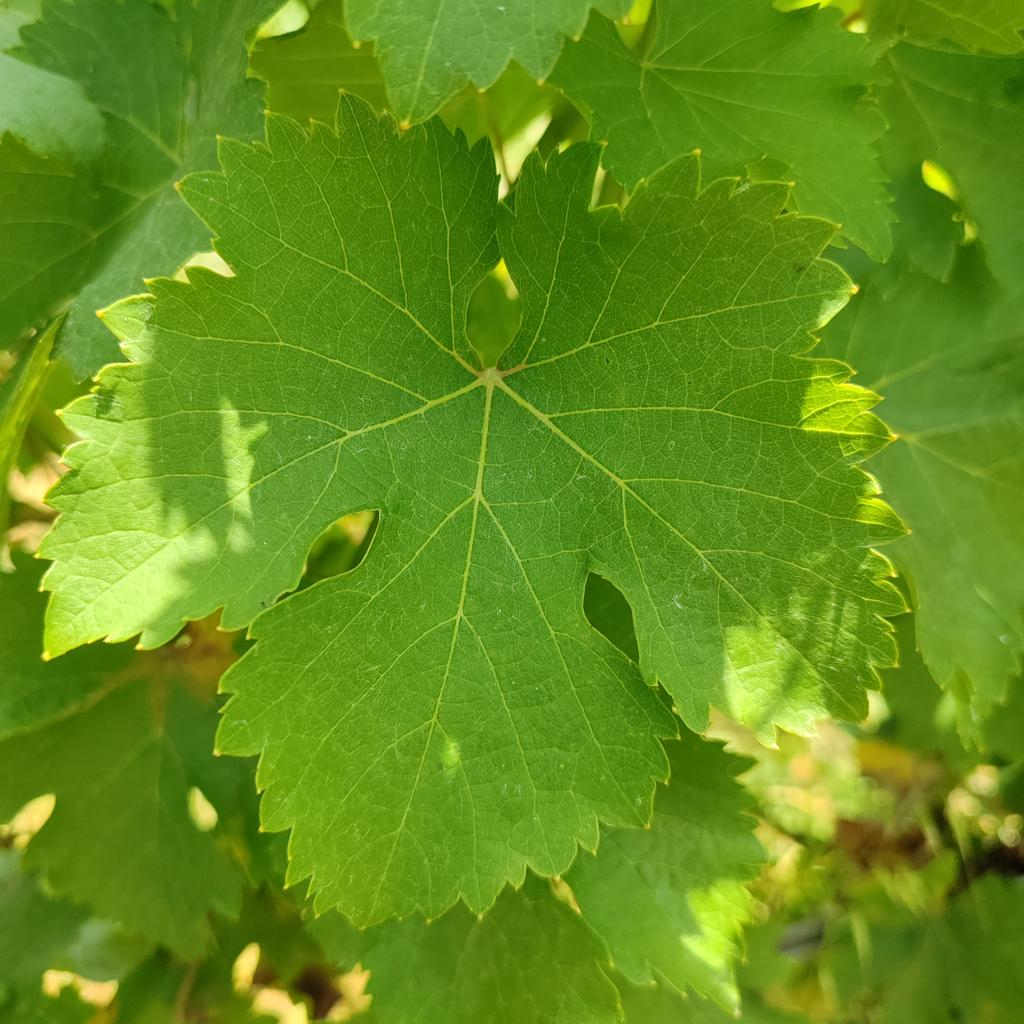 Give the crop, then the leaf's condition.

grapevine, healthy
